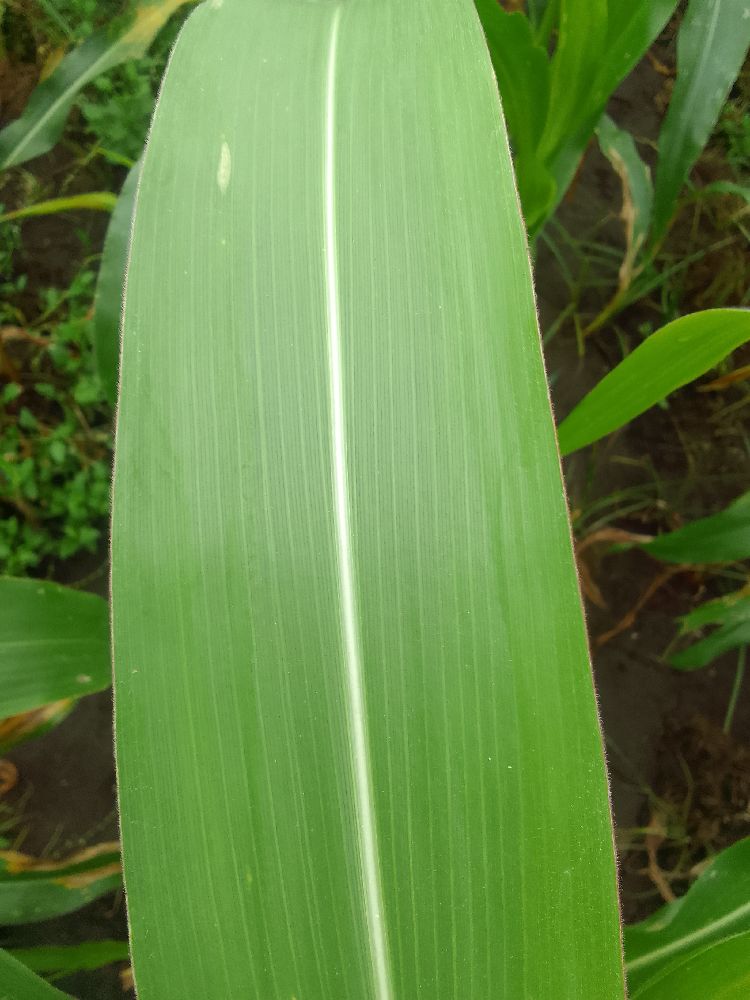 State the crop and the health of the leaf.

maize, healthy
